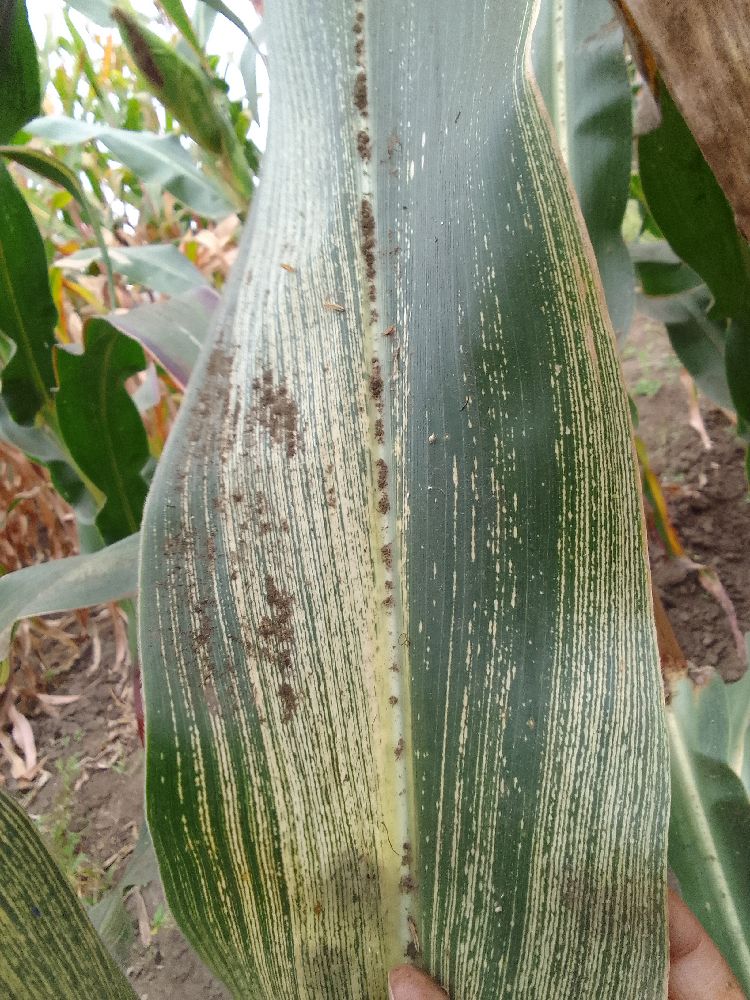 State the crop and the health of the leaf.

maize, maize streak virus
